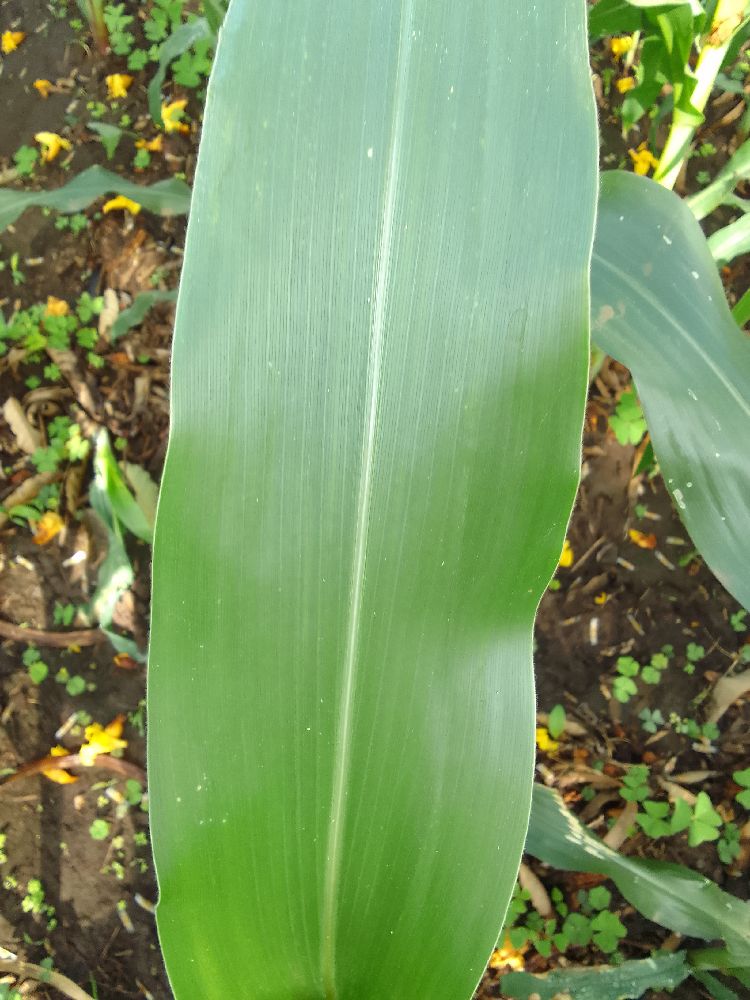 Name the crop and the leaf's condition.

maize, healthy
